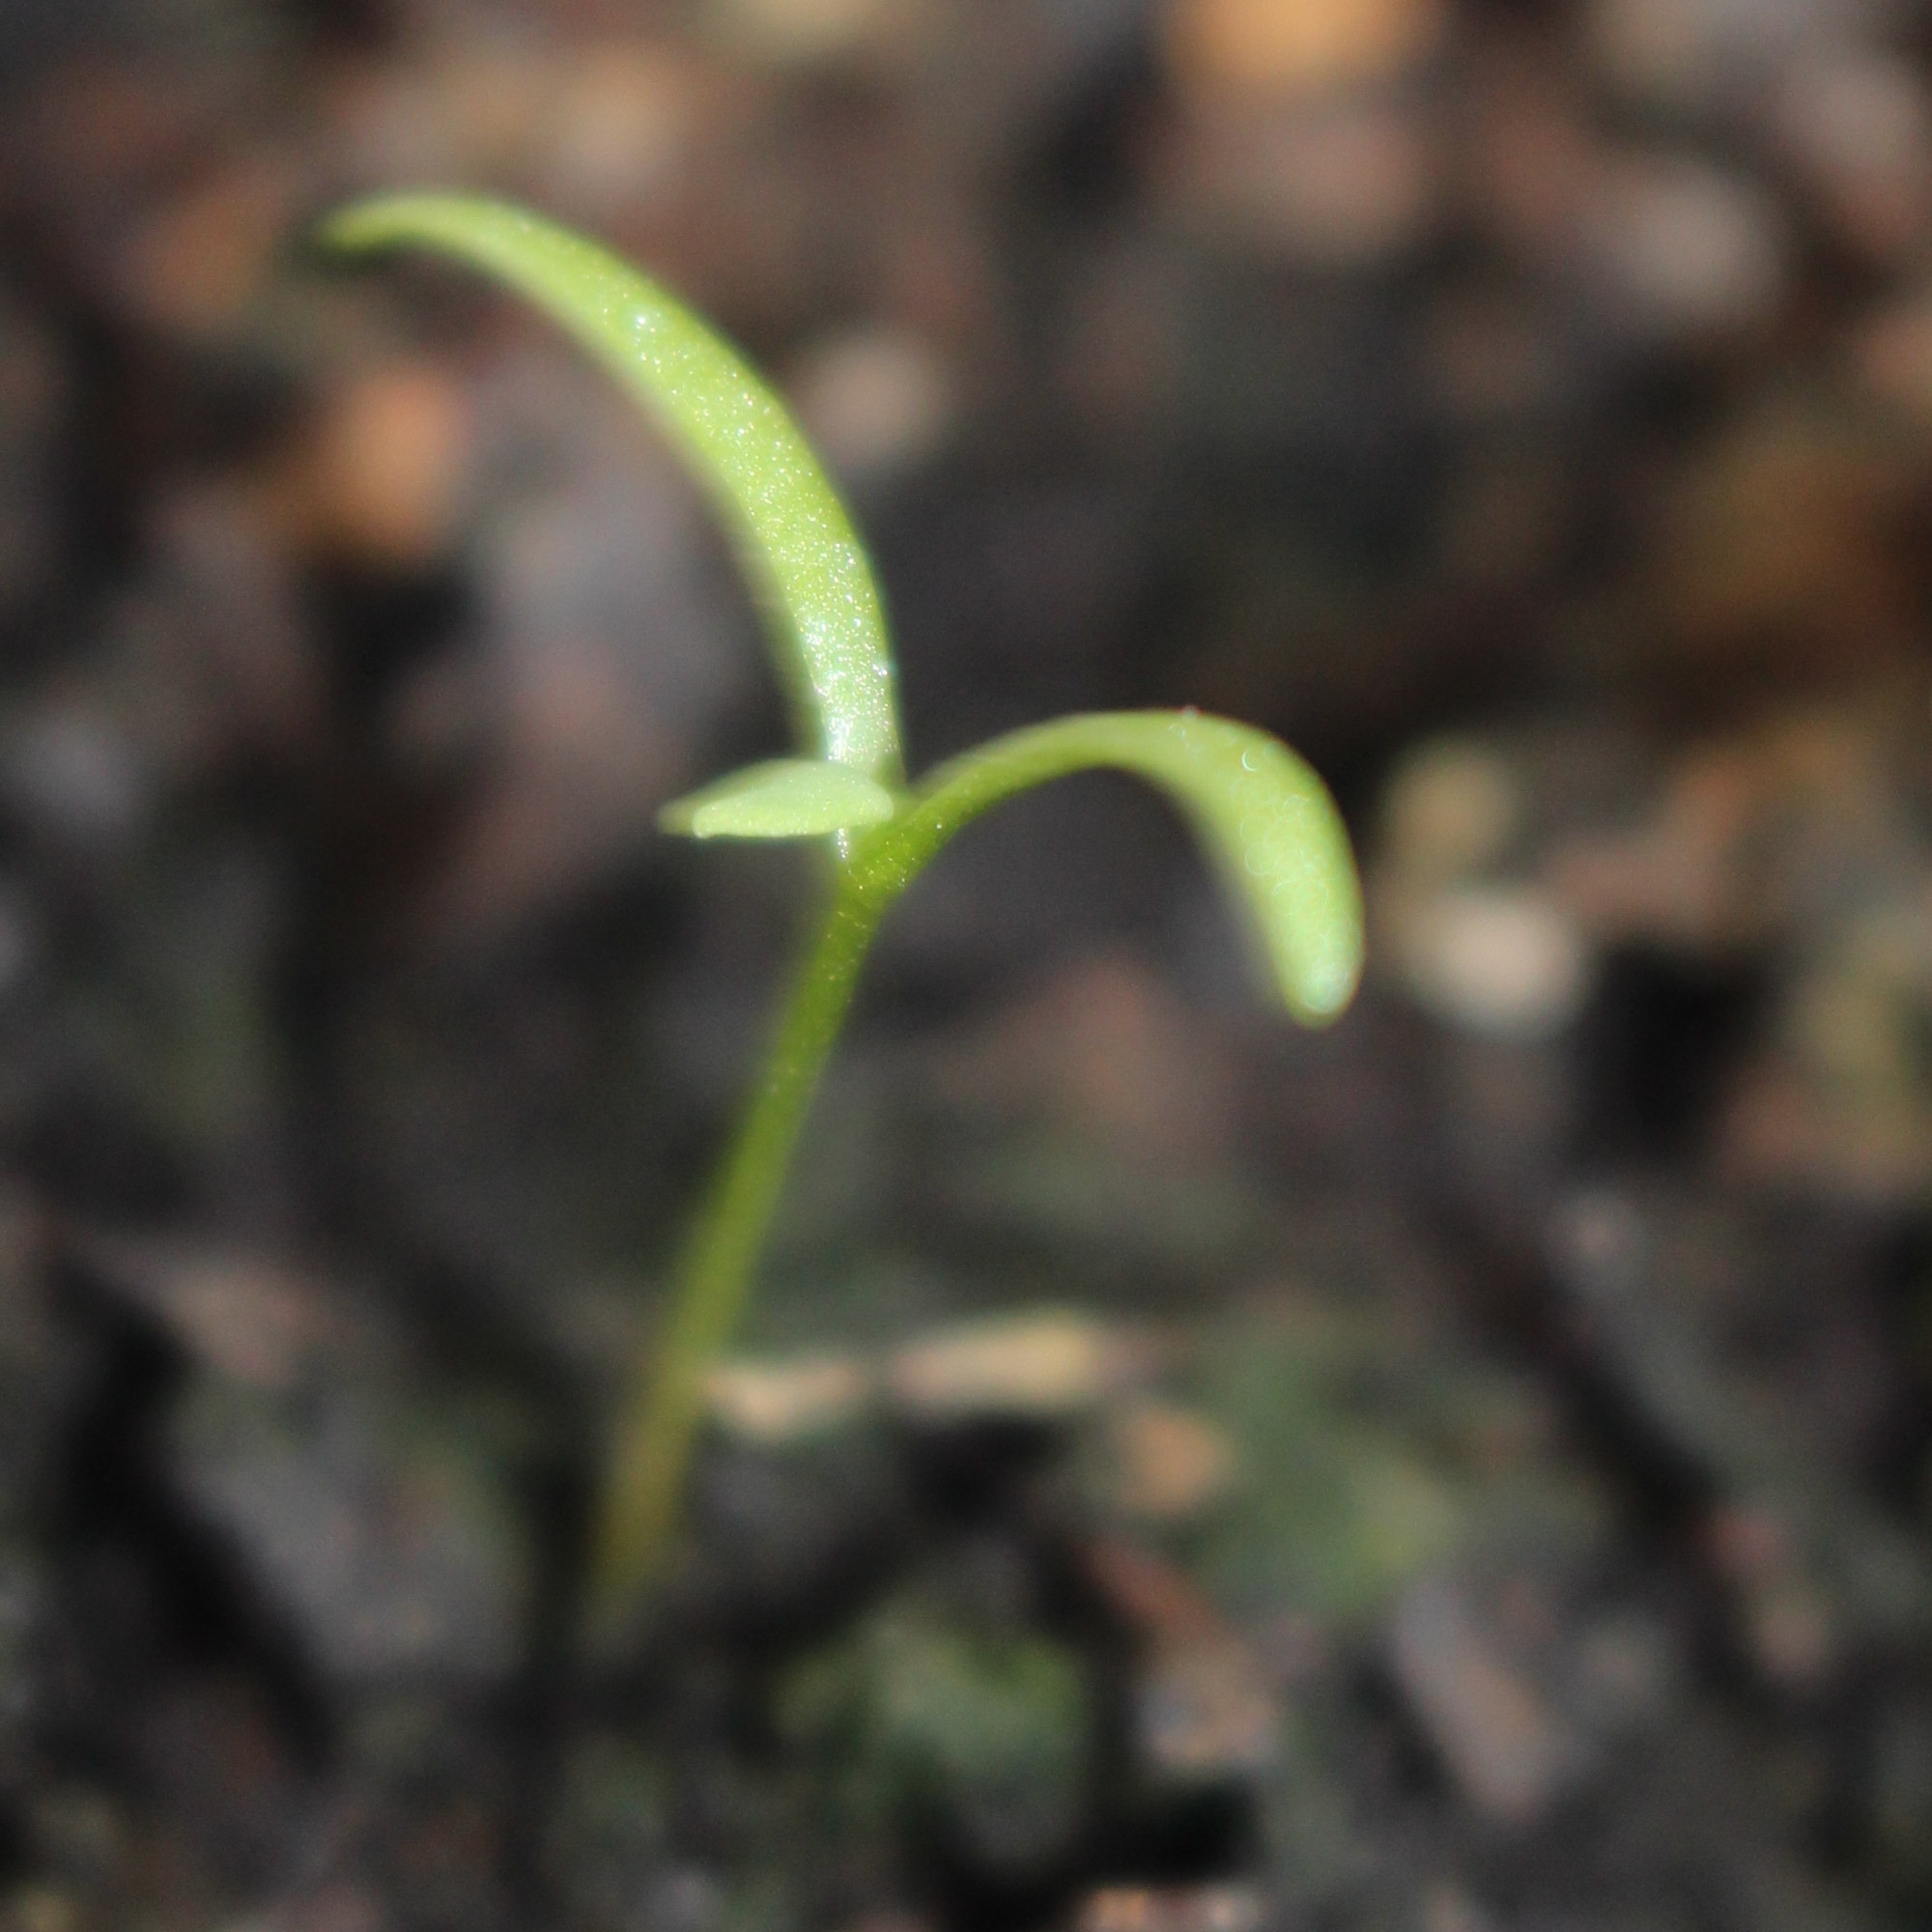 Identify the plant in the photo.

Papaver rhoeas
